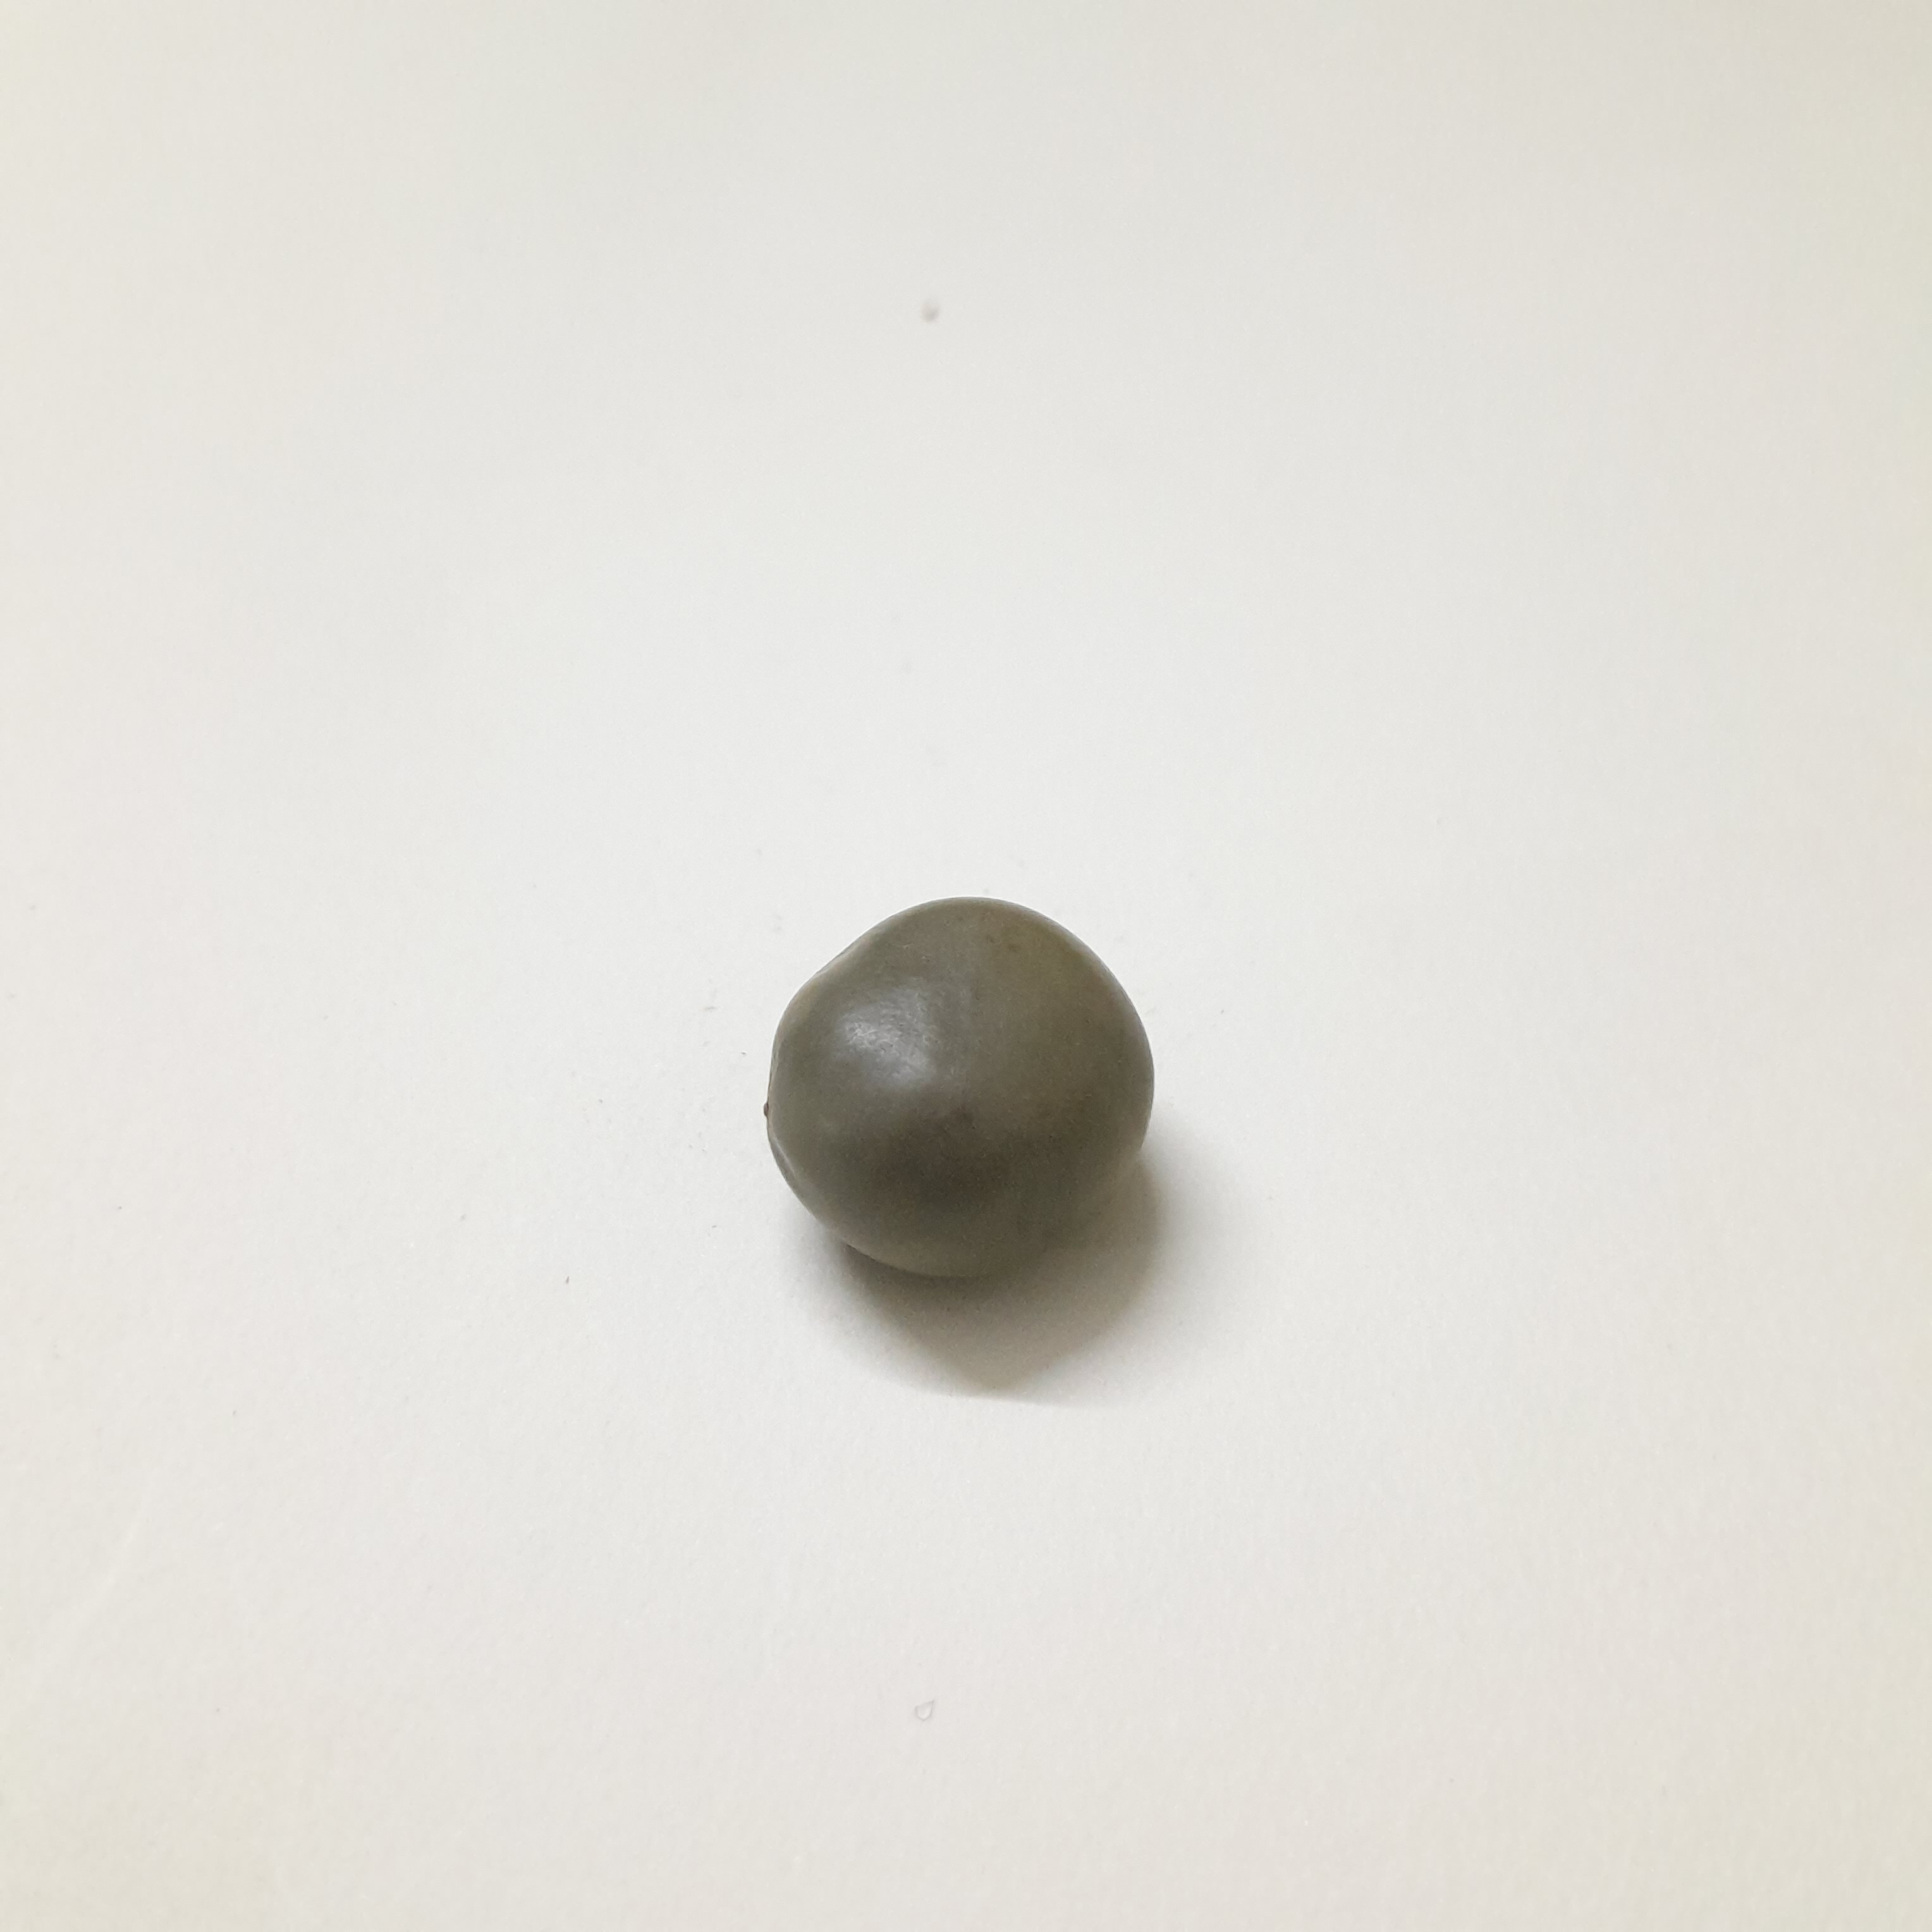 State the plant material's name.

sagargota
